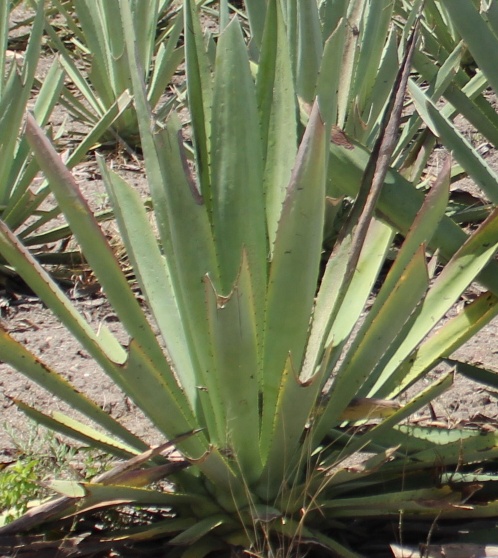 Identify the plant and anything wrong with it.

agave, yellow
